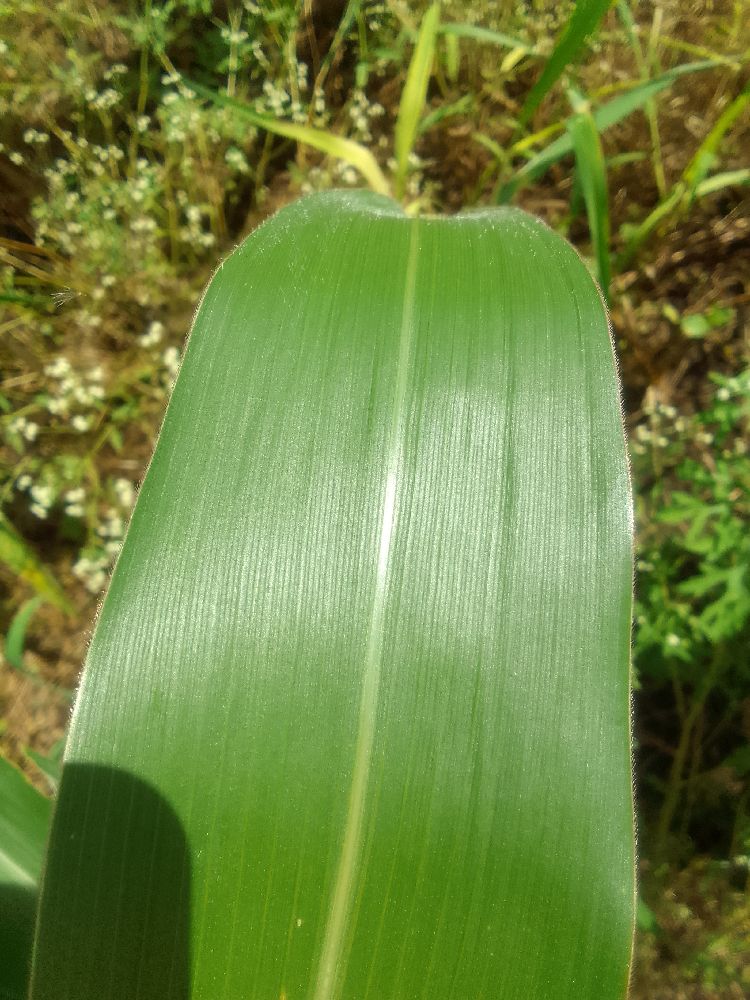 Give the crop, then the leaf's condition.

maize, healthy
